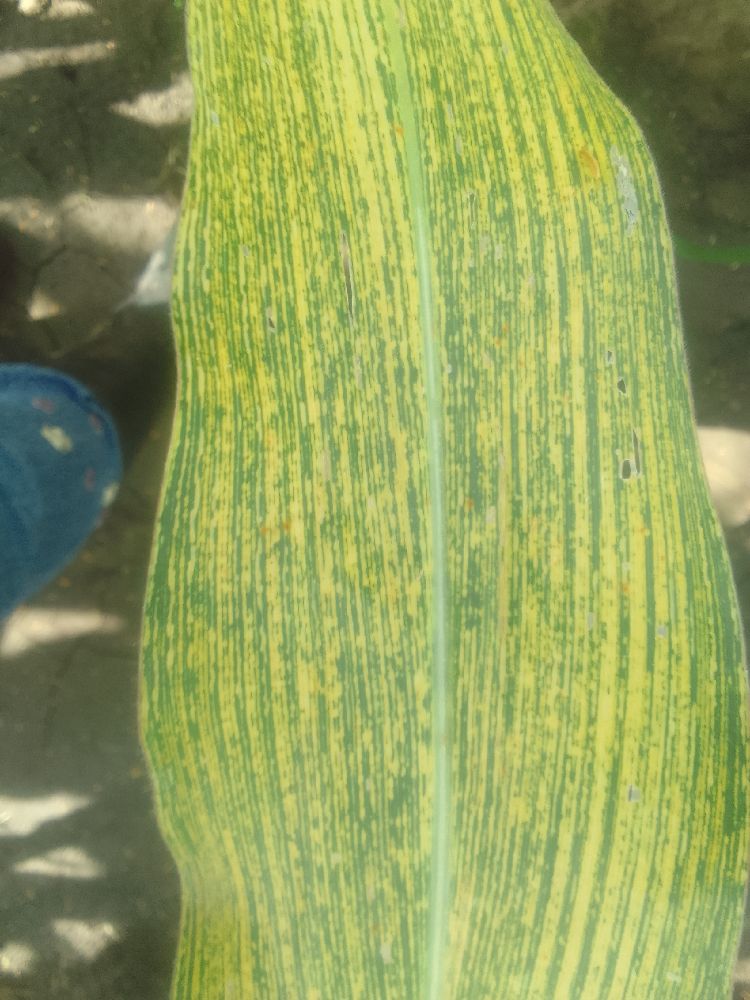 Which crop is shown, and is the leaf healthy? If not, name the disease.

maize, maize streak virus
